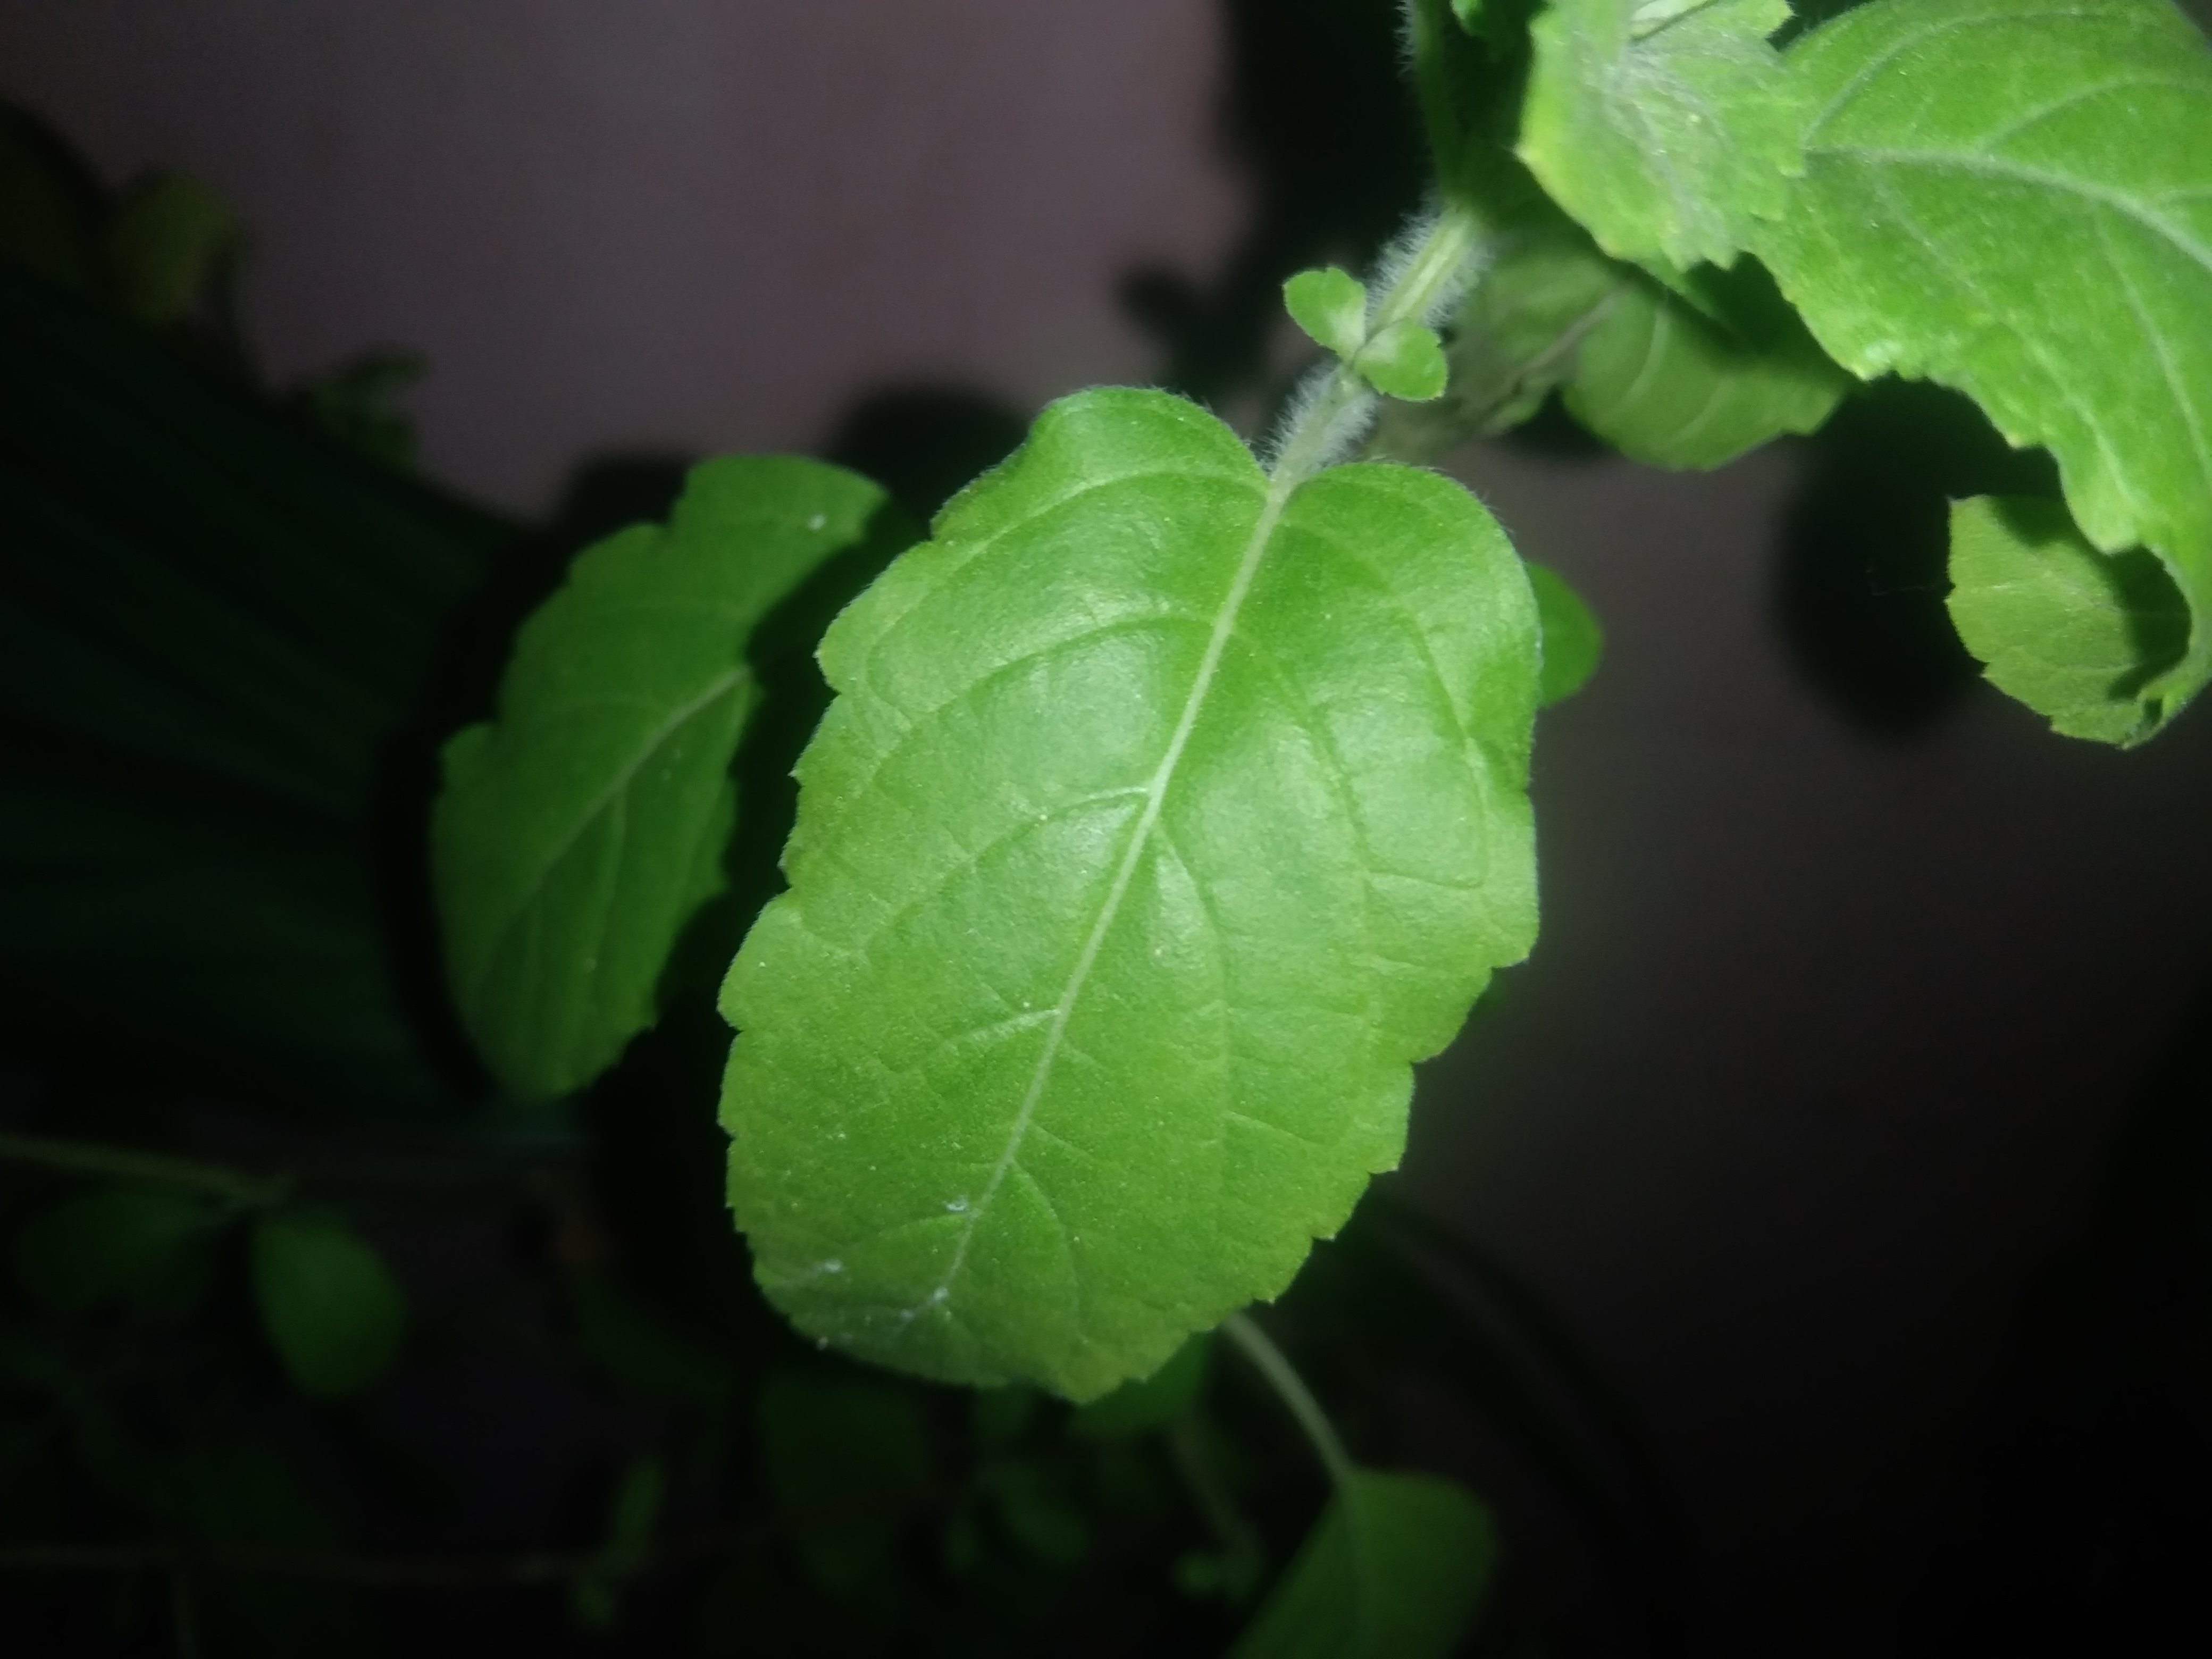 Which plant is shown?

tulshi
